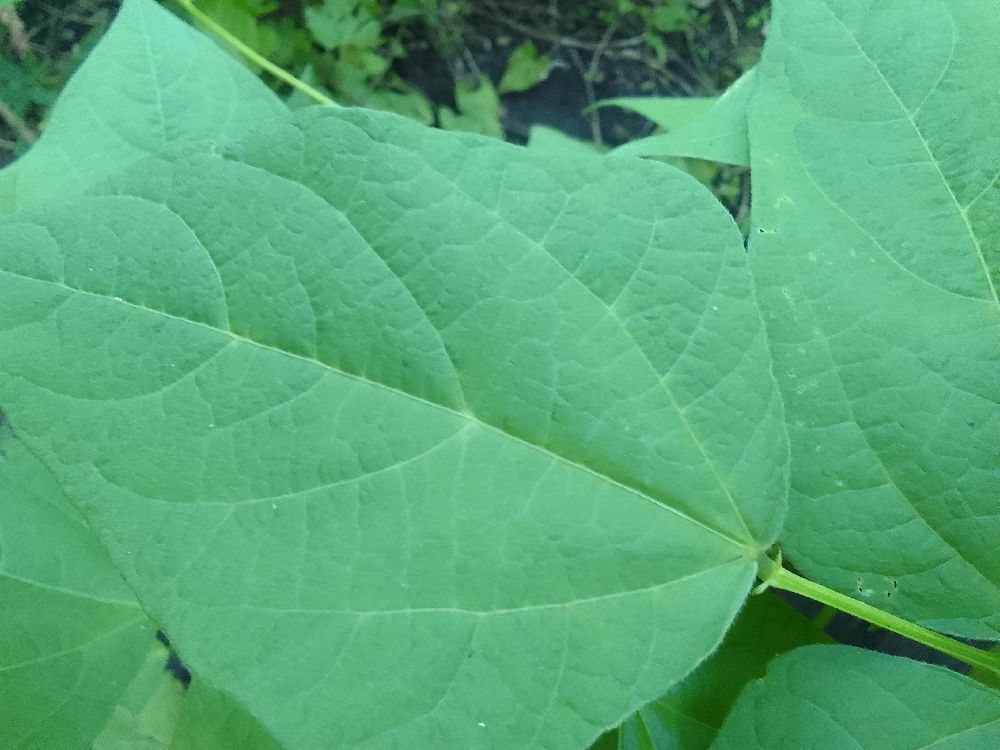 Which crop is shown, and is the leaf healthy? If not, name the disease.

common bean, healthy
